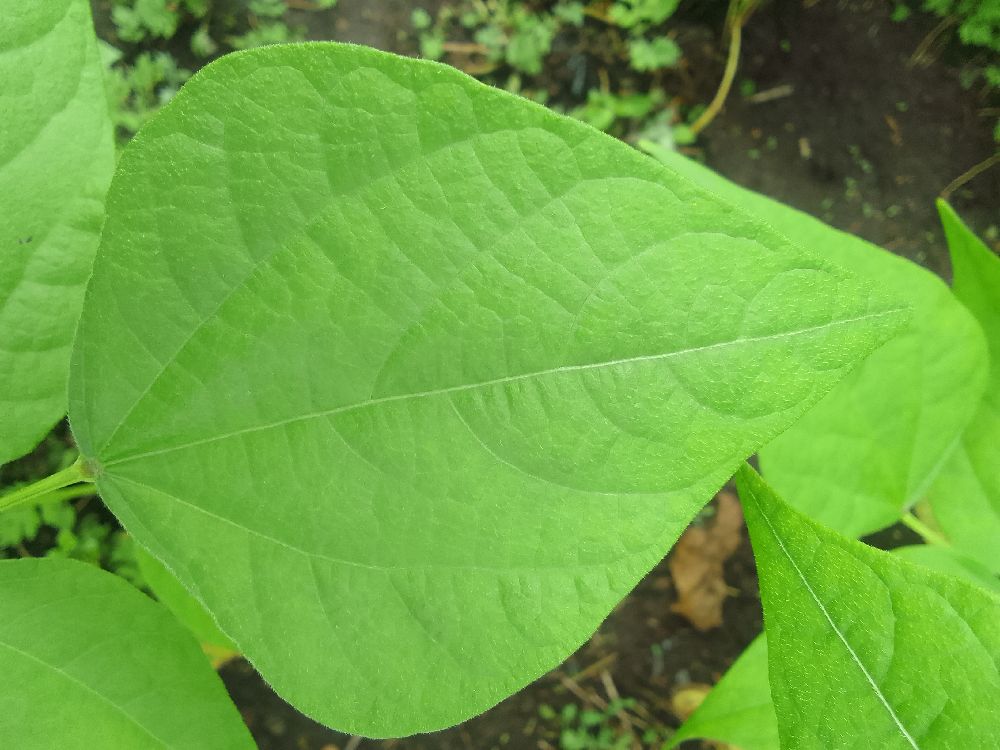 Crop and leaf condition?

common bean, healthy
